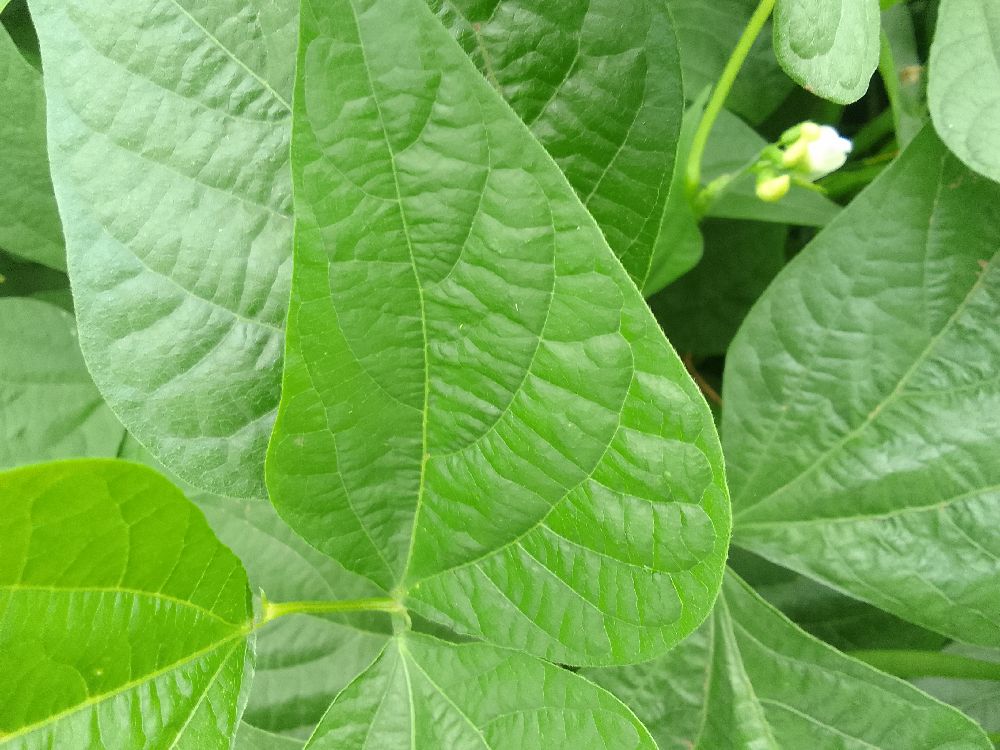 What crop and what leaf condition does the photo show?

common bean, healthy
